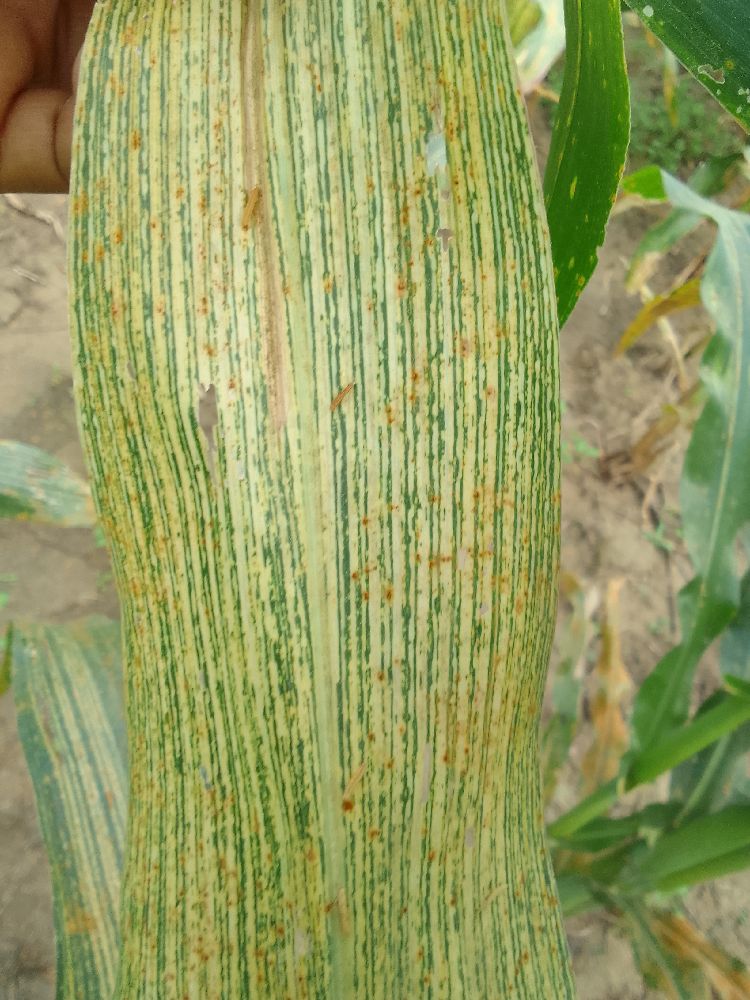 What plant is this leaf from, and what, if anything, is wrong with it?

maize, maize streak virus
